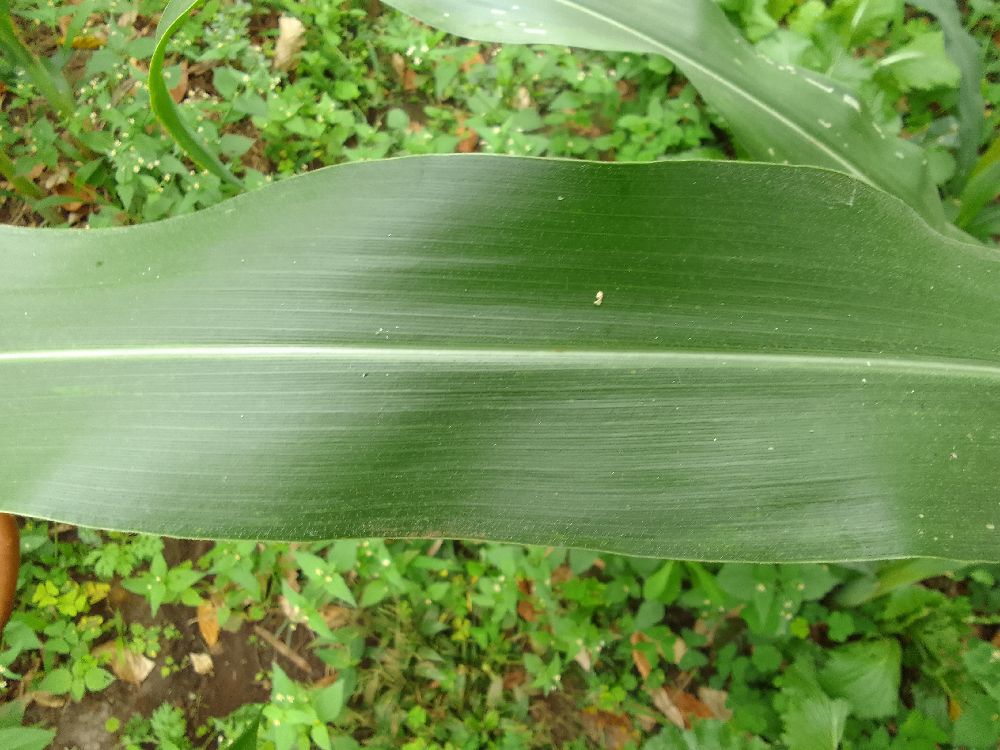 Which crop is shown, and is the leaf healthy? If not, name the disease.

maize, healthy
